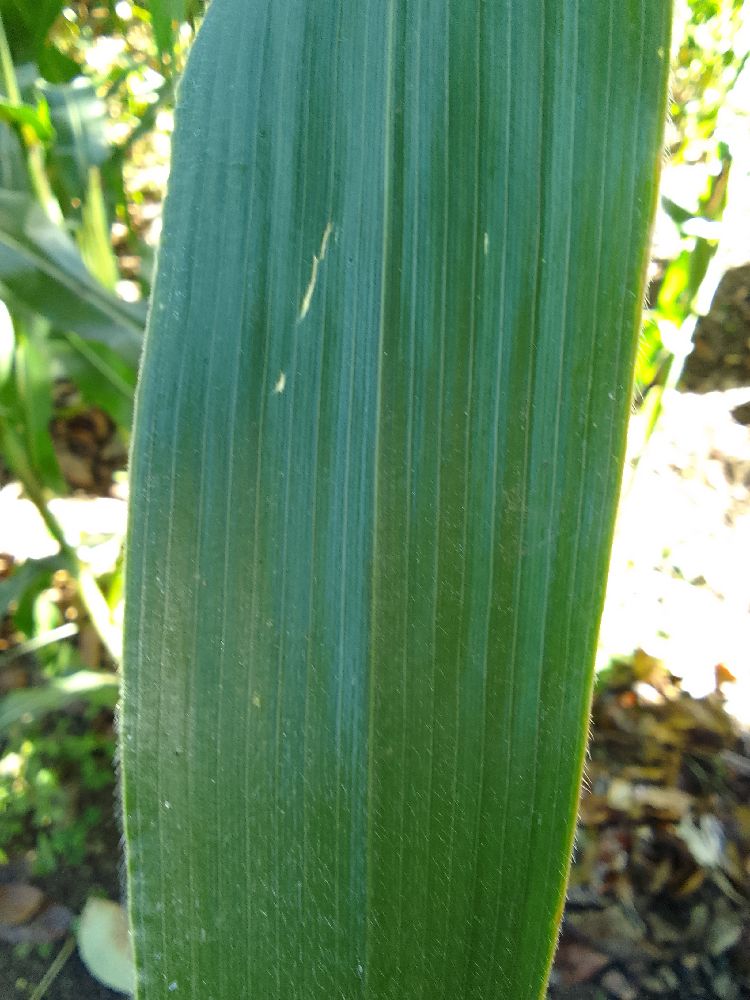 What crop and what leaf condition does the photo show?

maize, healthy
